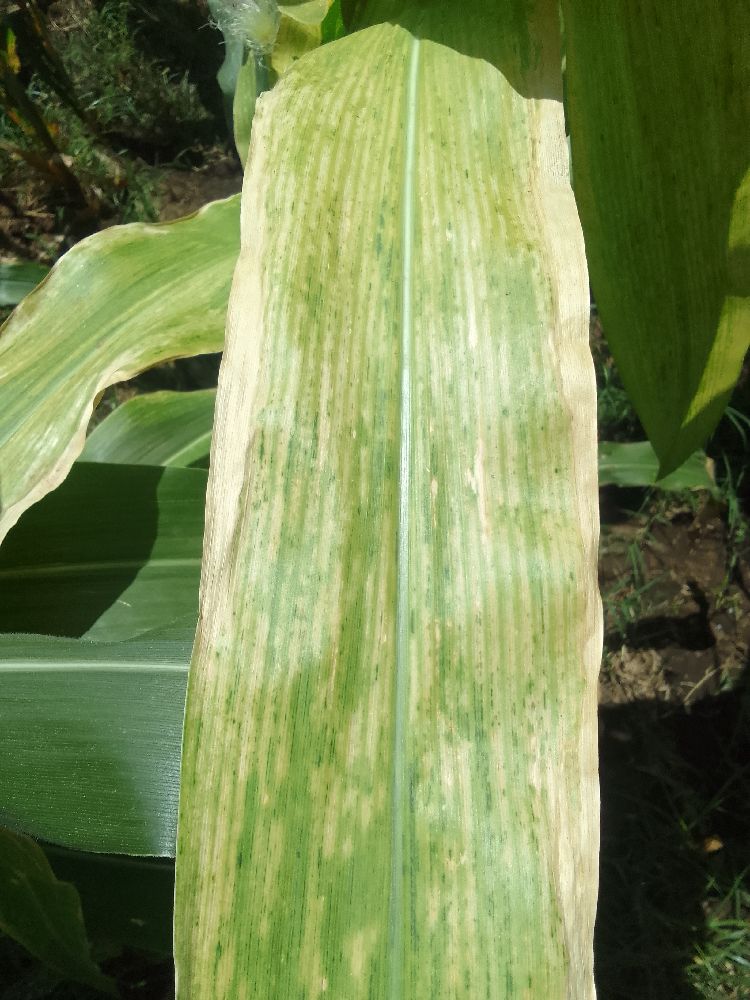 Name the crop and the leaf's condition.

maize, maize lethal necrosis
